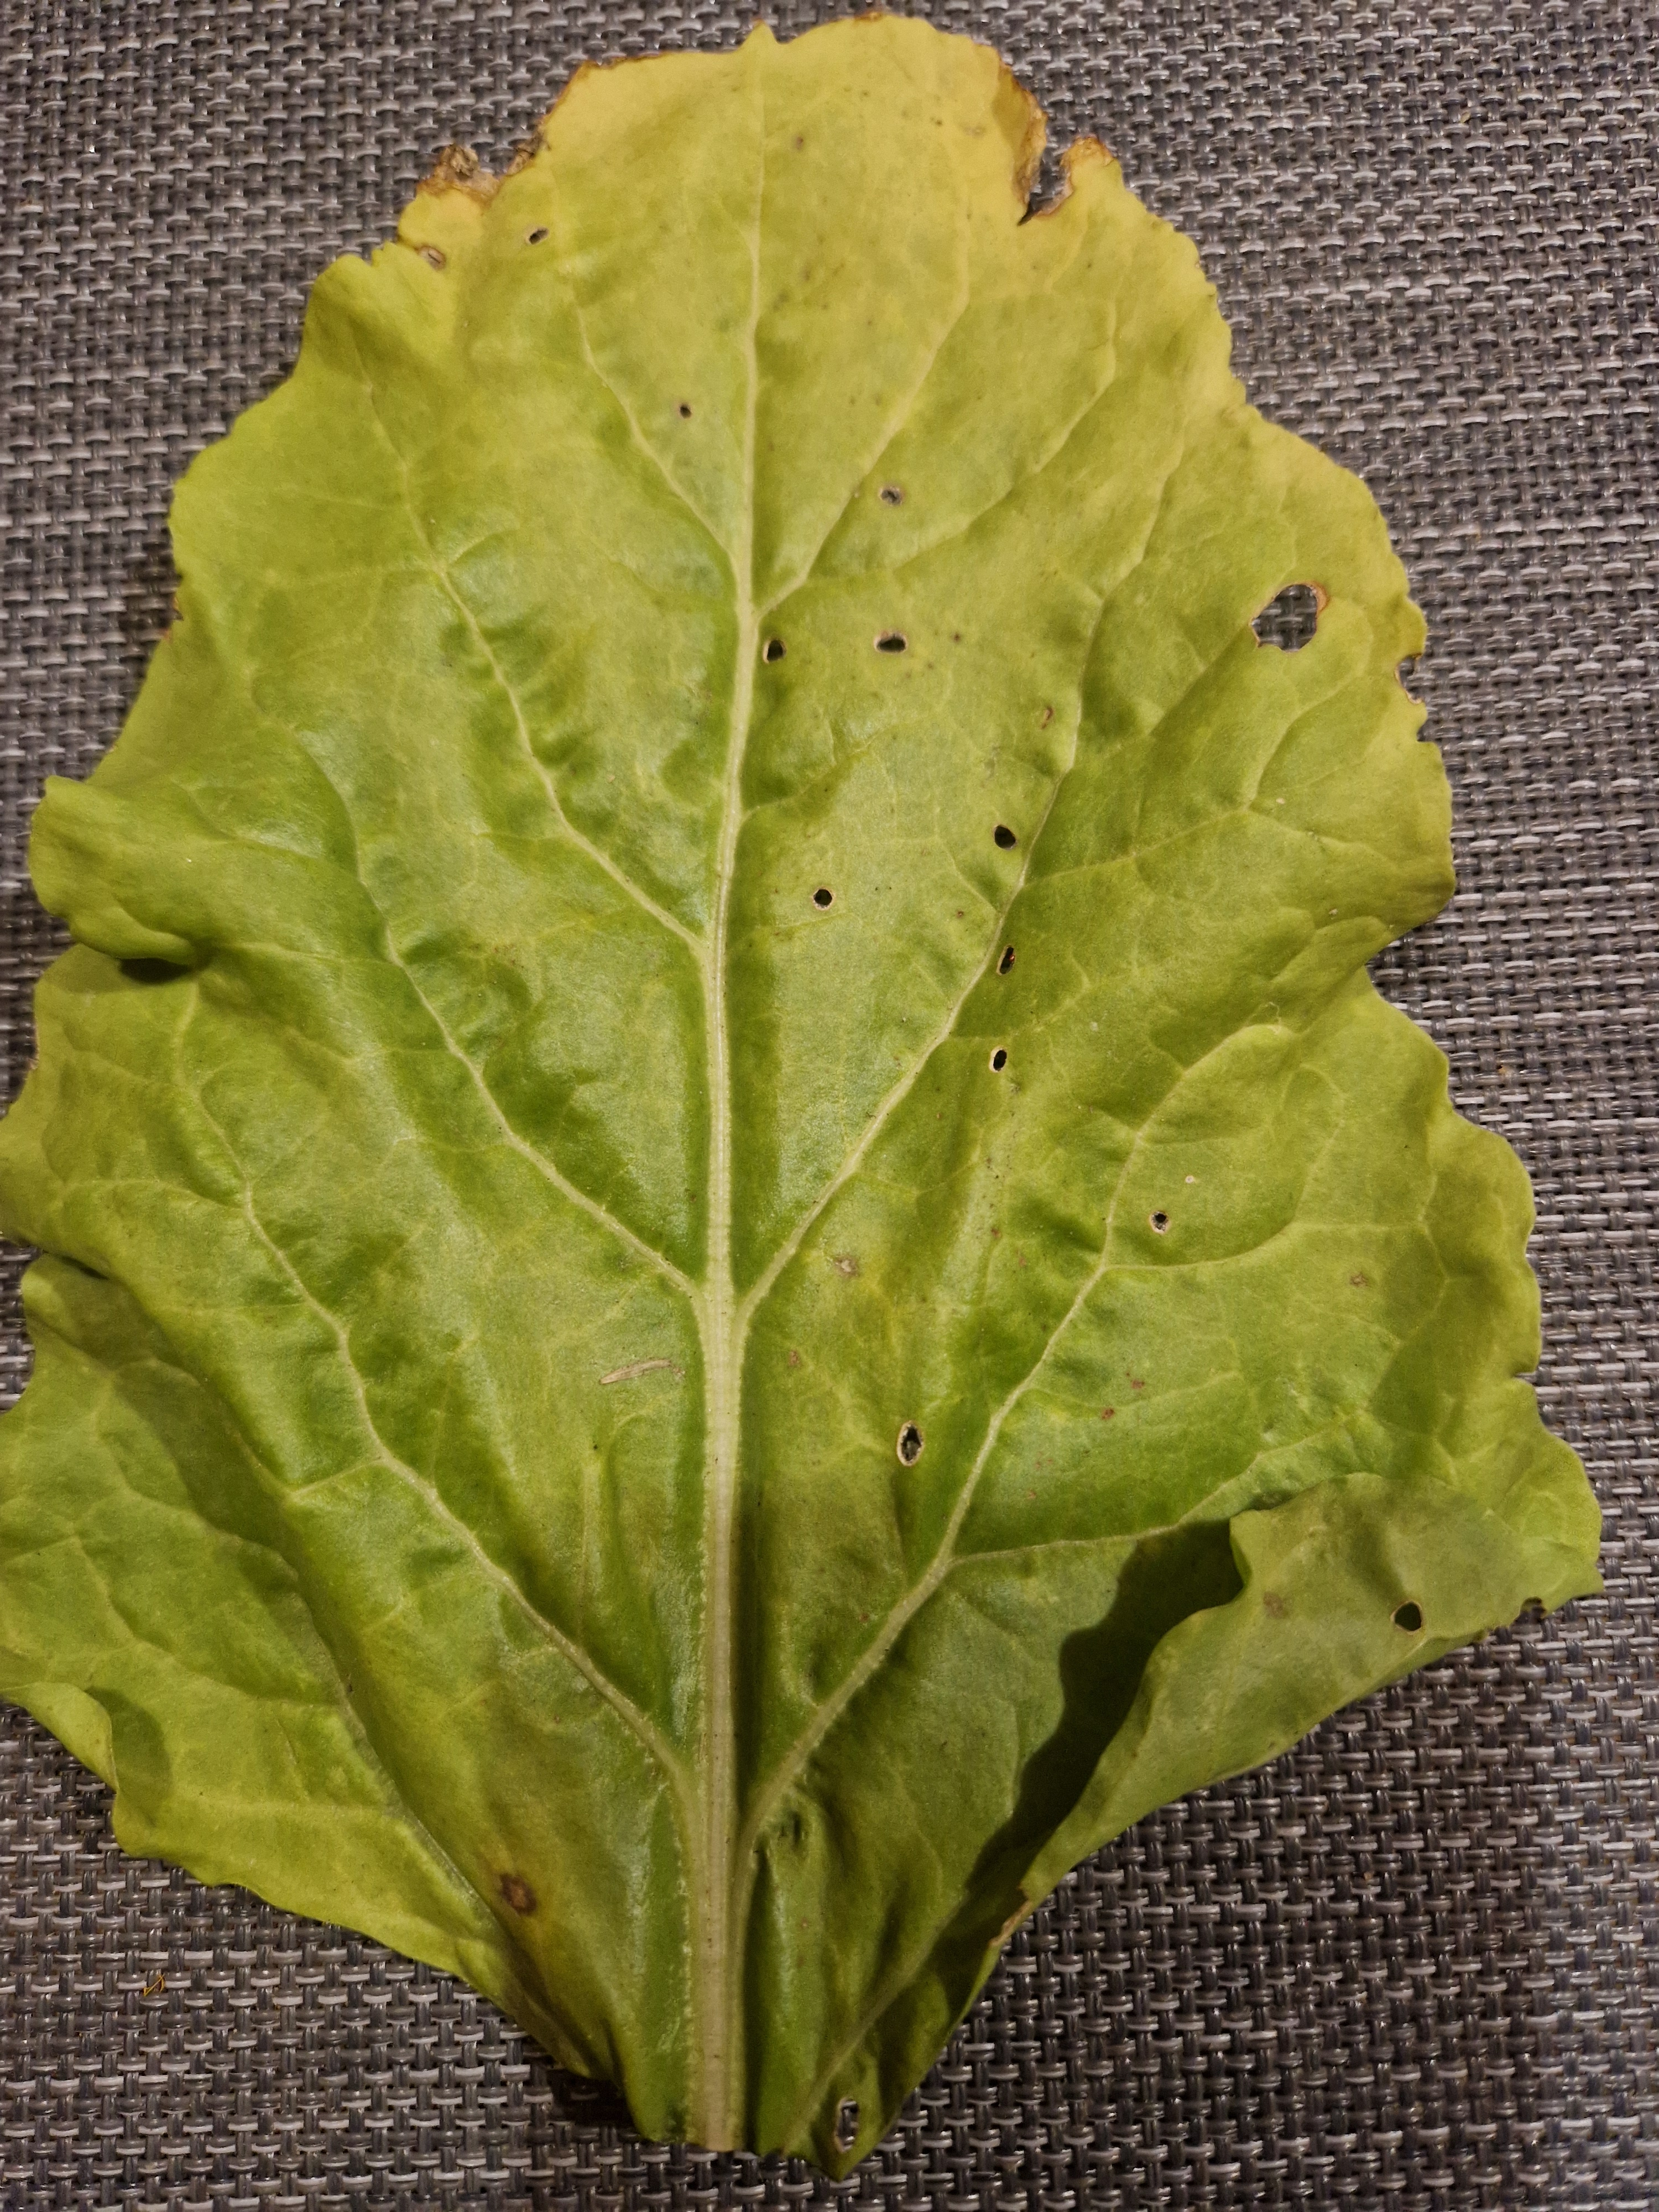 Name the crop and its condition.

beet, cercospora
